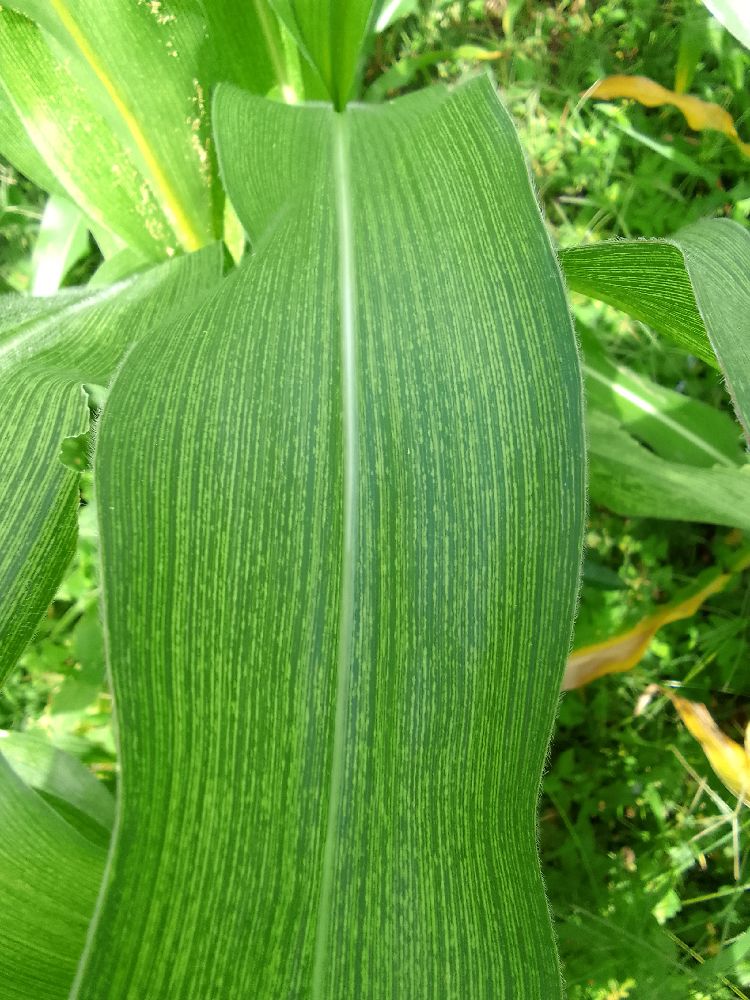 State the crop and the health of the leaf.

maize, maize streak virus
